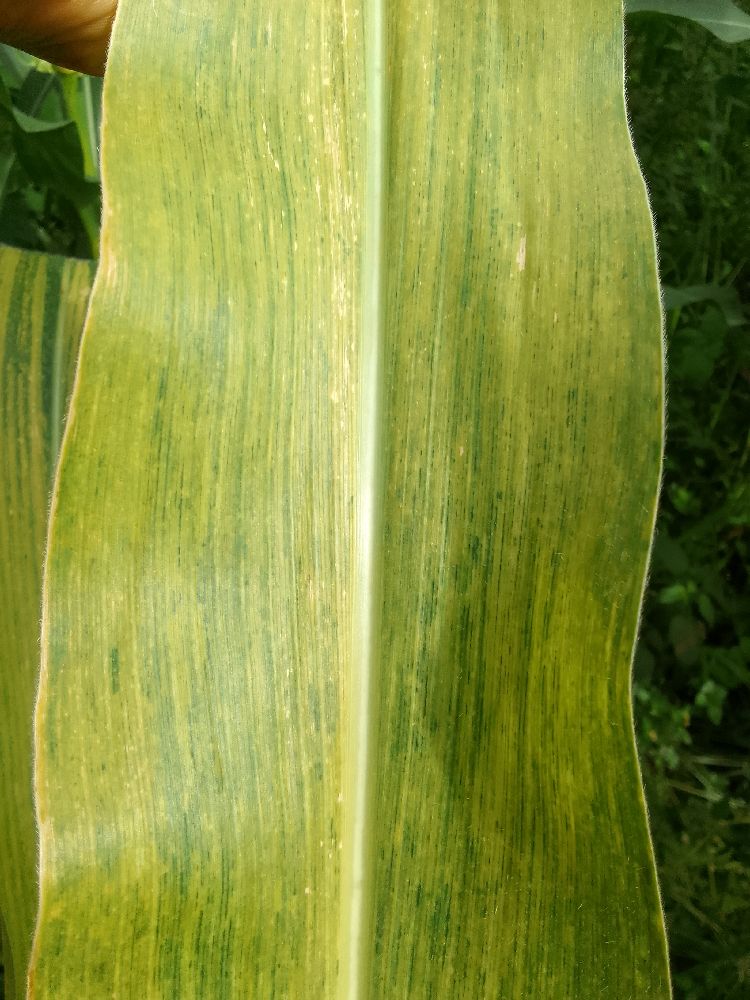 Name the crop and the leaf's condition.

maize, maize lethal necrosis
